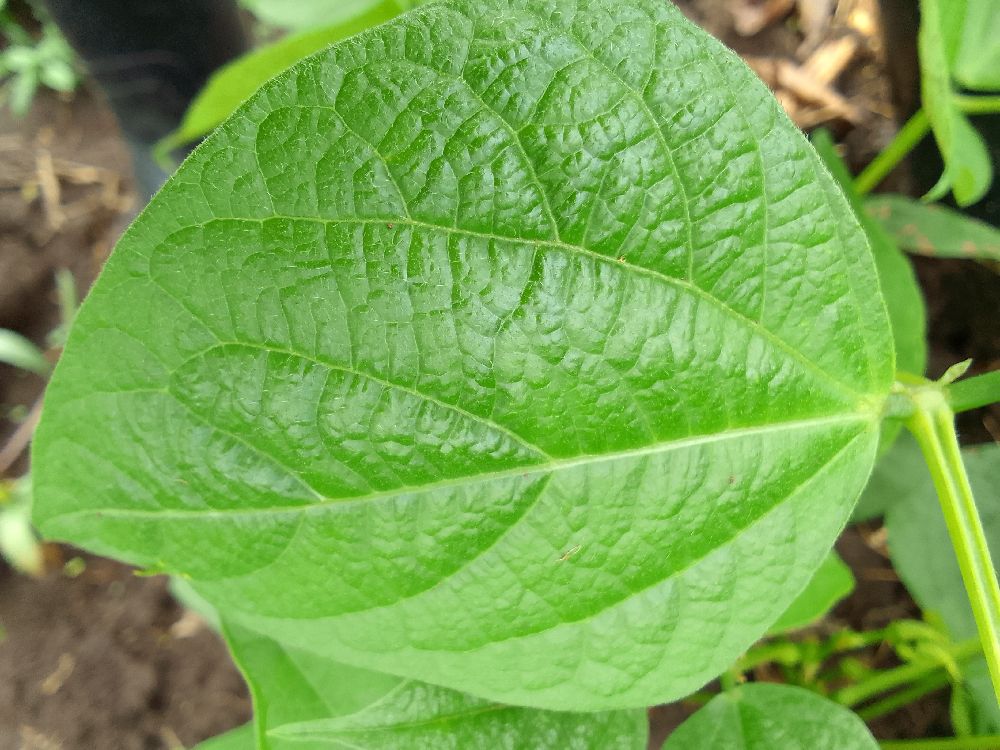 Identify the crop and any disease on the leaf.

common bean, healthy
